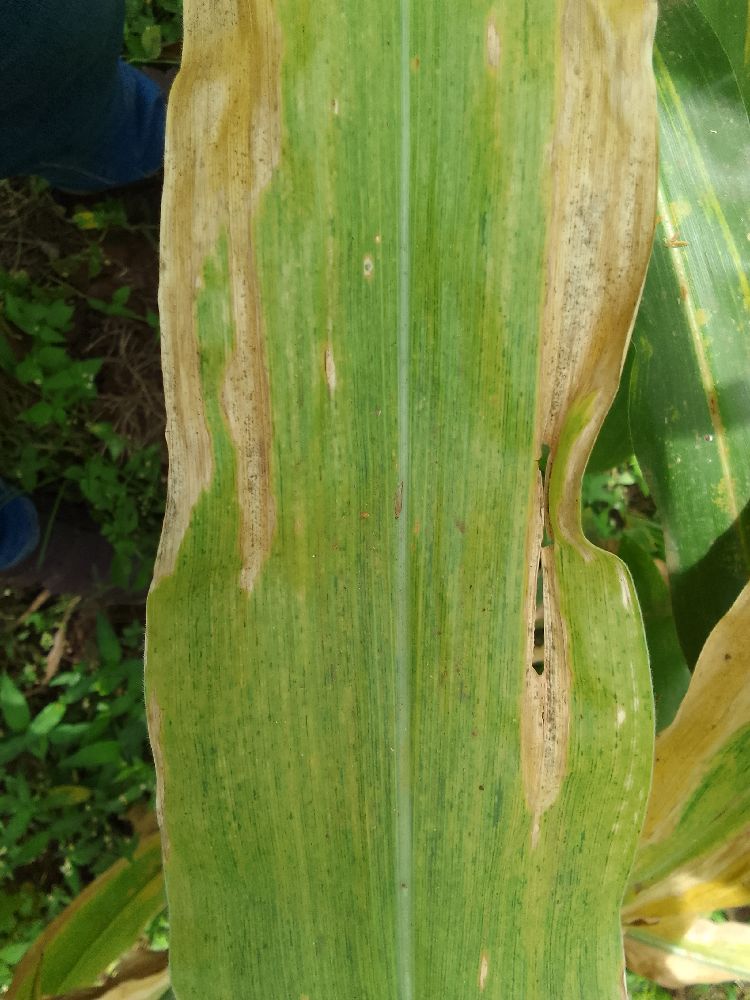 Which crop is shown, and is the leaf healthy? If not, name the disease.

maize, maize lethal necrosis
